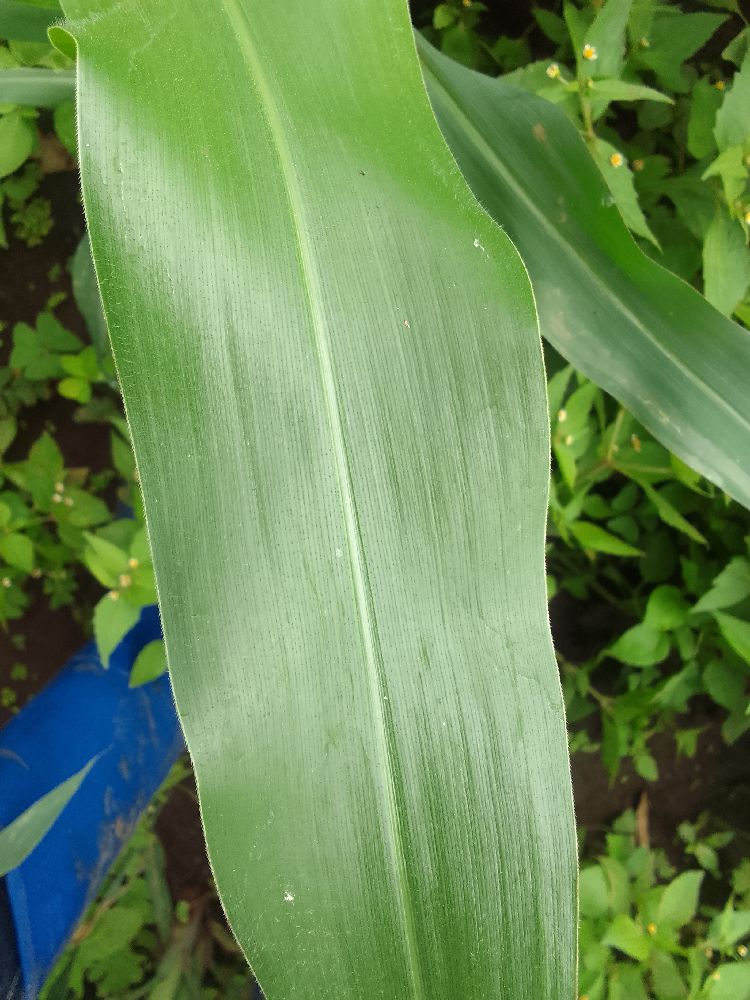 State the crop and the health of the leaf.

maize, healthy
